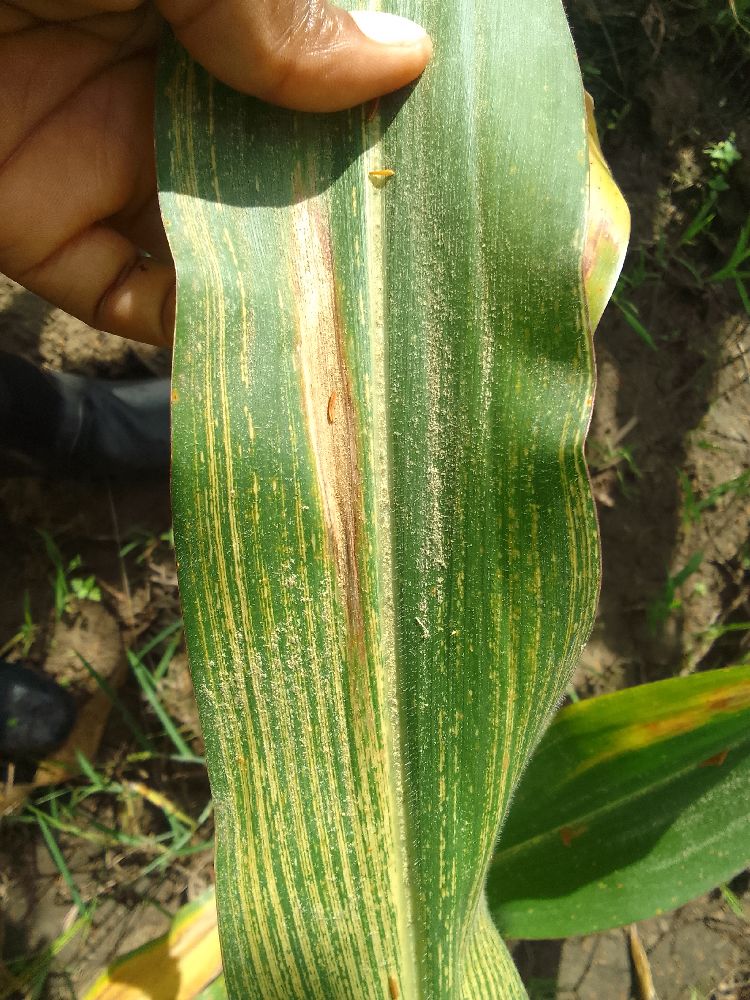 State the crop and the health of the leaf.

maize, maize streak virus
